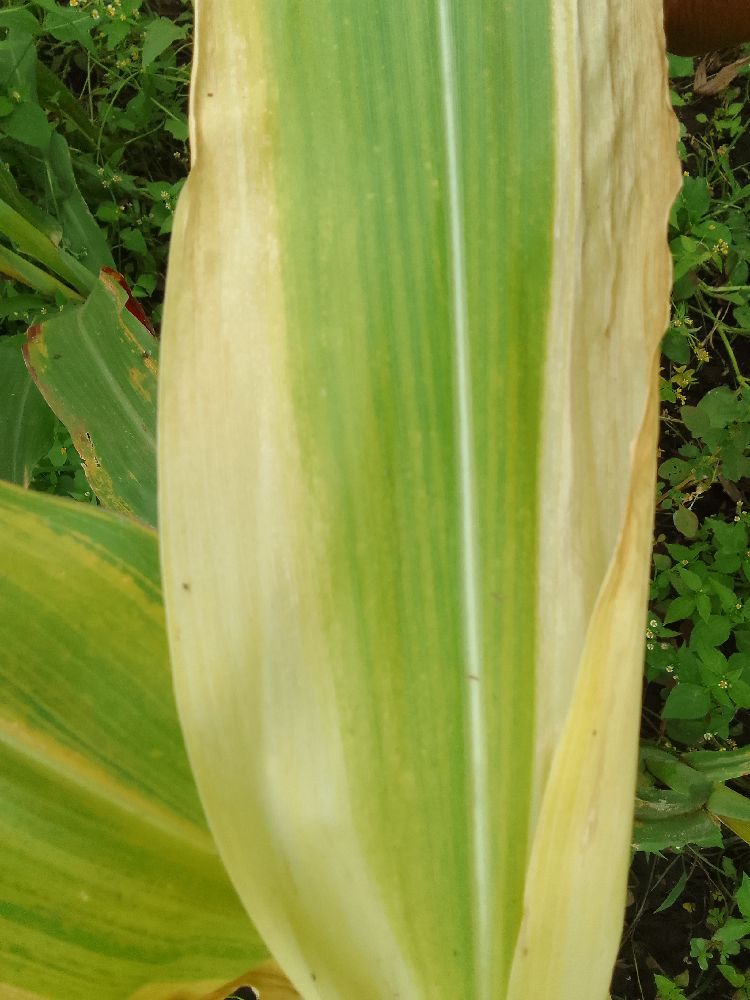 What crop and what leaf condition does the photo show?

maize, maize lethal necrosis
